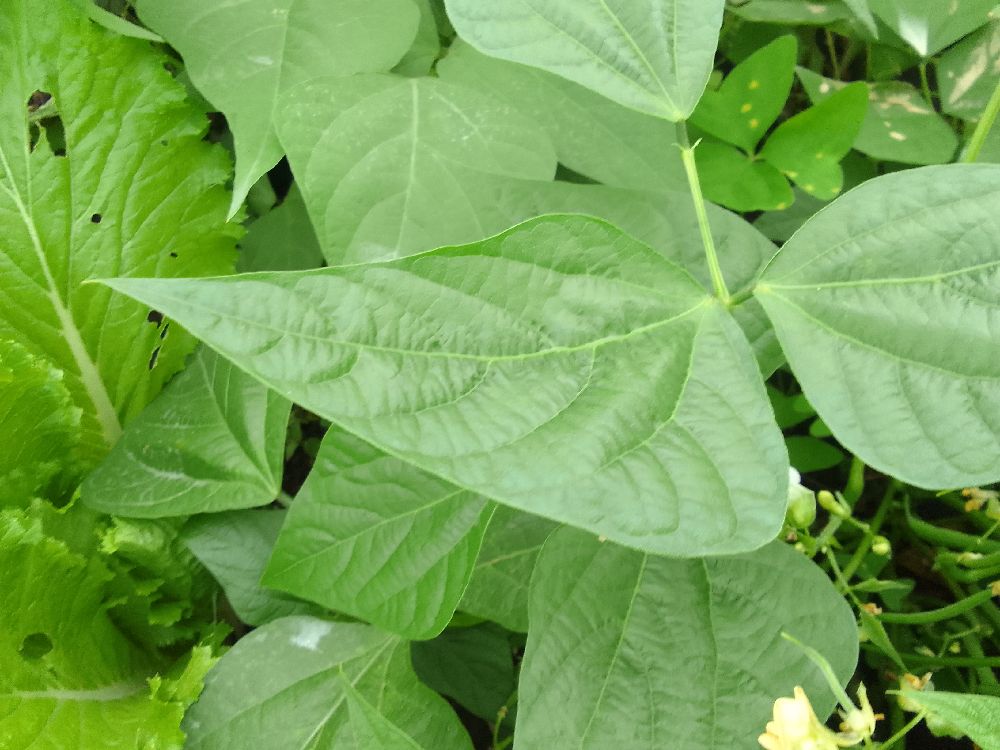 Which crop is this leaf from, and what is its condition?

common bean, healthy
